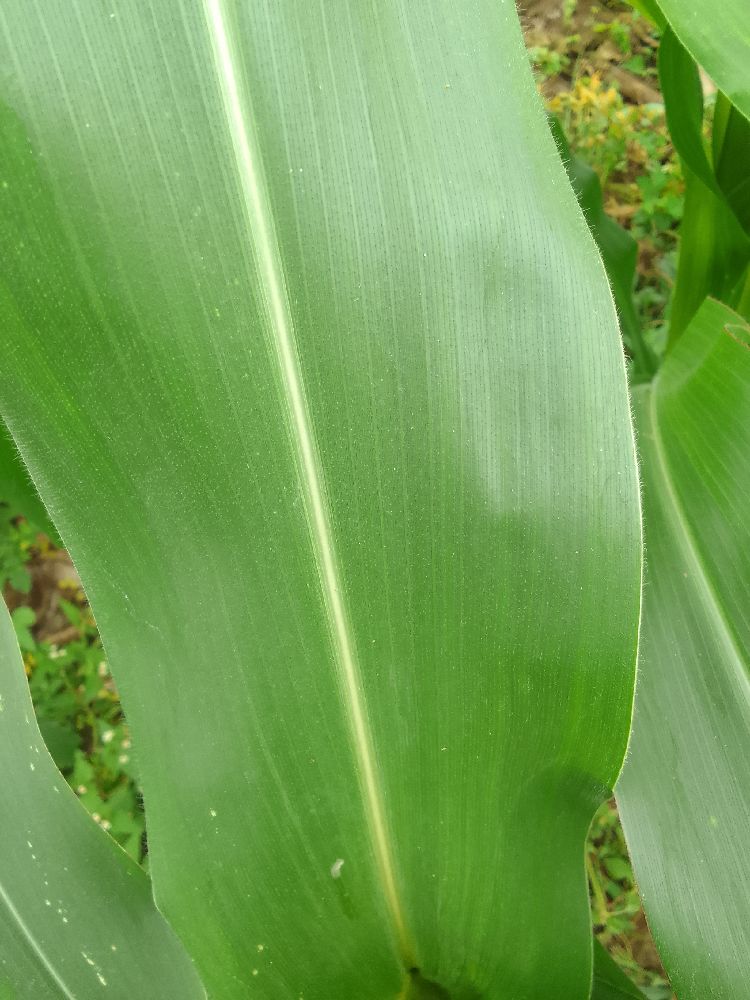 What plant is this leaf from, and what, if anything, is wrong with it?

maize, healthy
